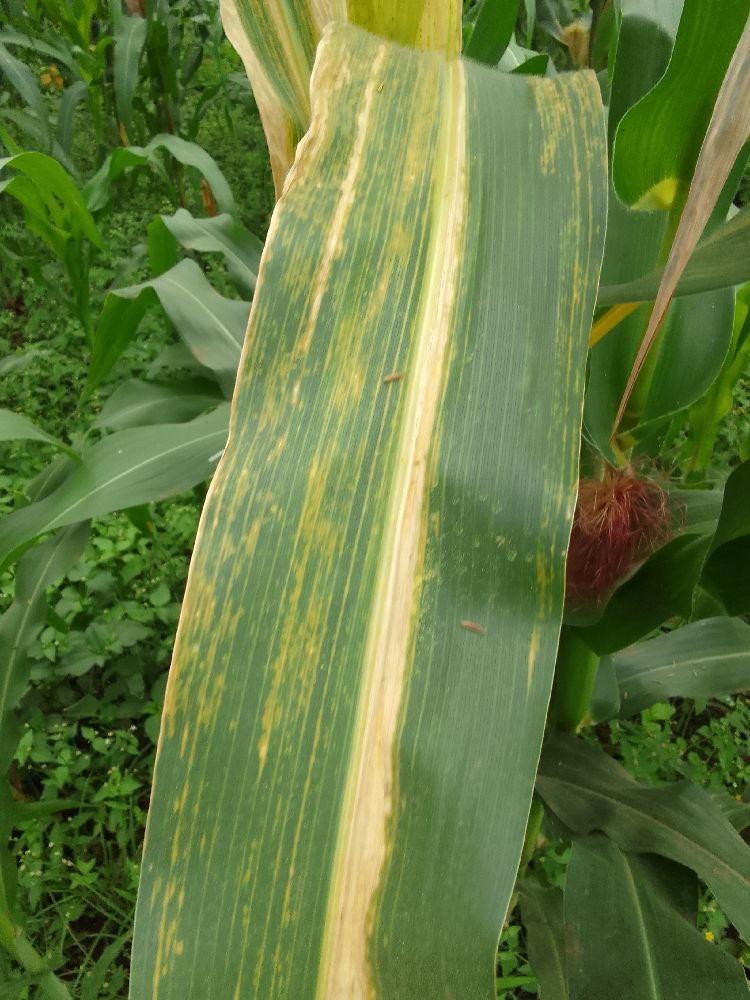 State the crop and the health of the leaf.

maize, maize lethal necrosis
